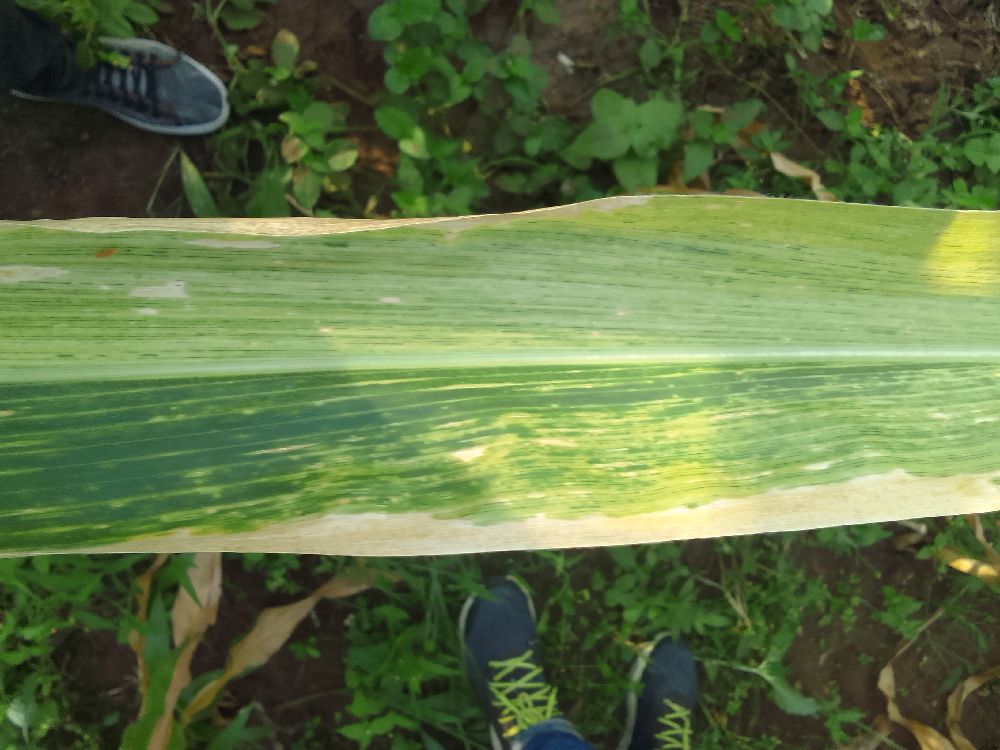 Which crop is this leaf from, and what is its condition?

maize, maize lethal necrosis
